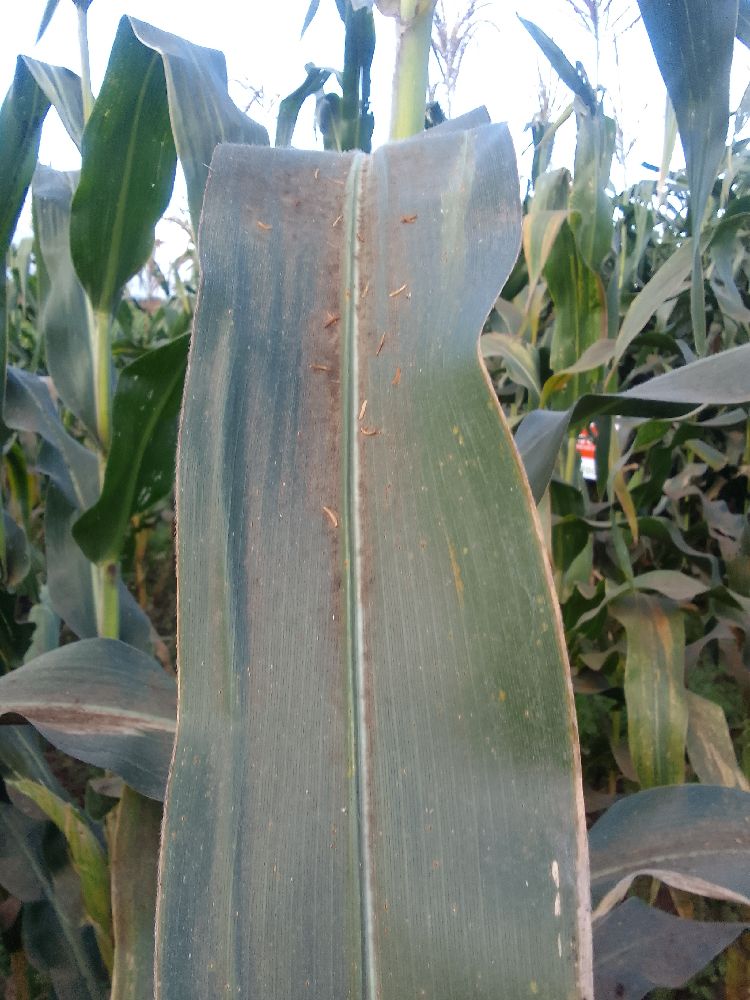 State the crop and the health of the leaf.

maize, healthy
